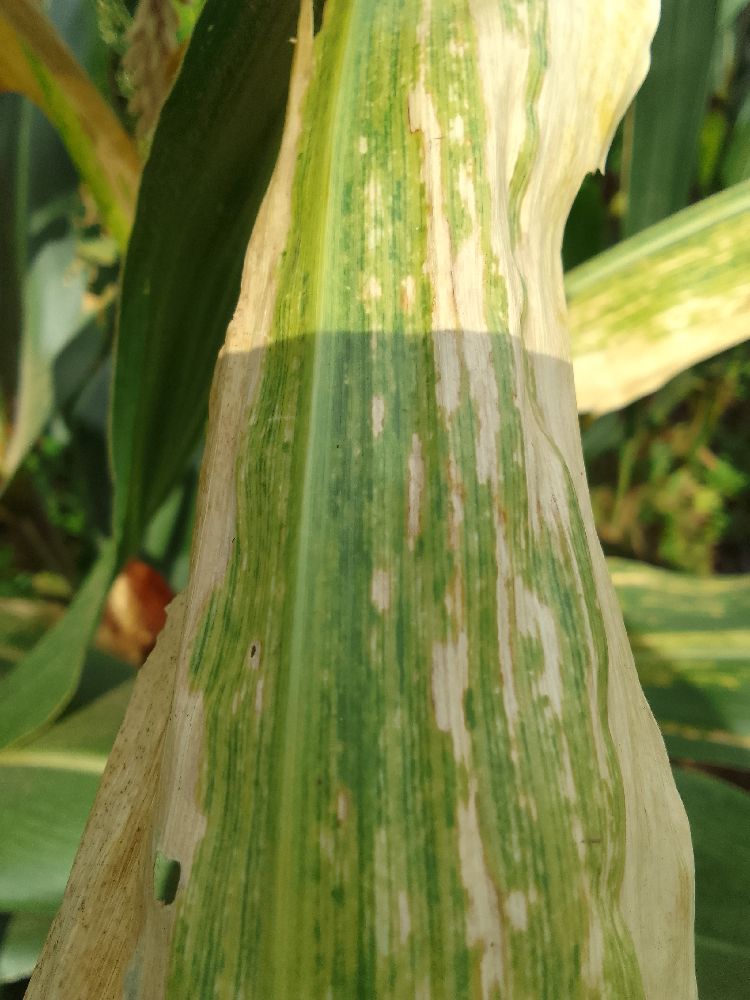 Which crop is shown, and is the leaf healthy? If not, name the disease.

maize, maize lethal necrosis
